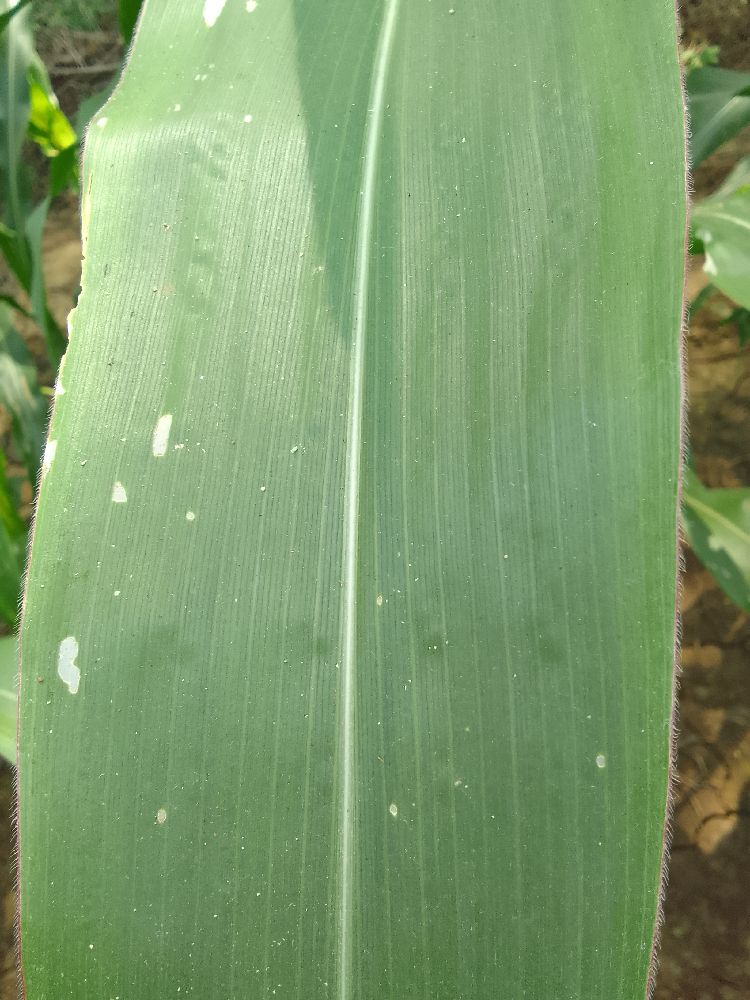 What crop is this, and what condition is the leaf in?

maize, healthy
